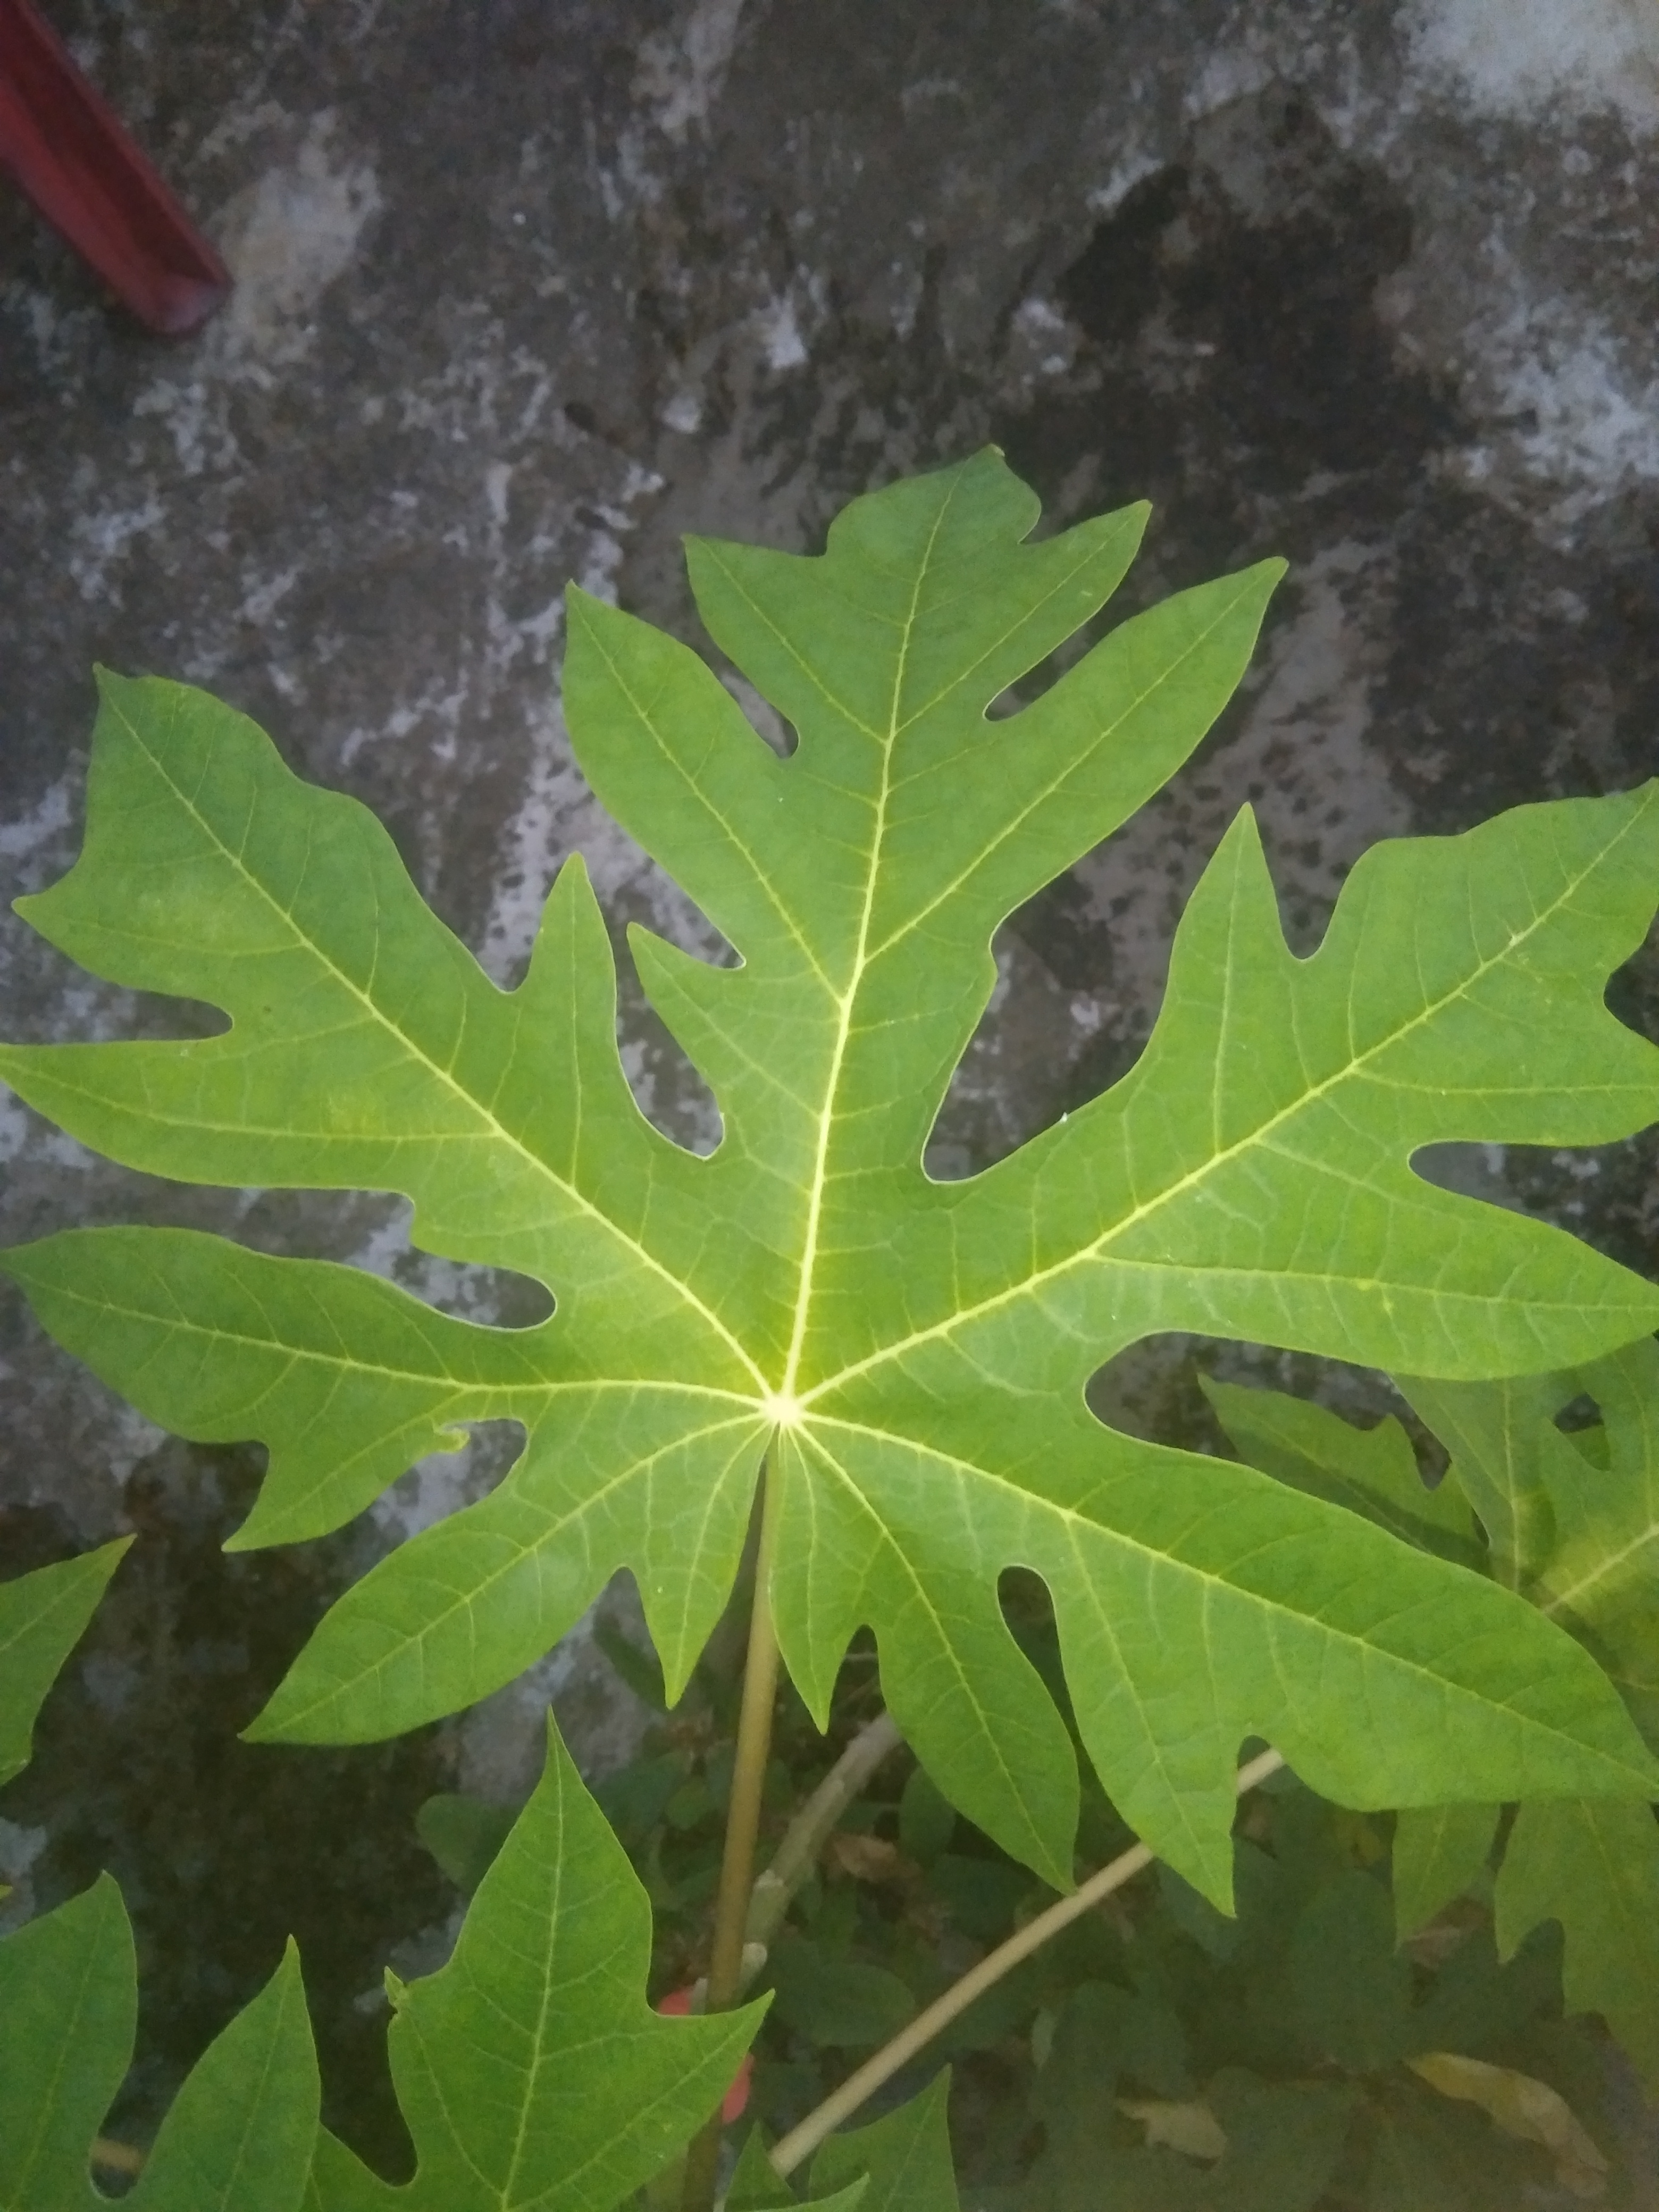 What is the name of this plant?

papaya
